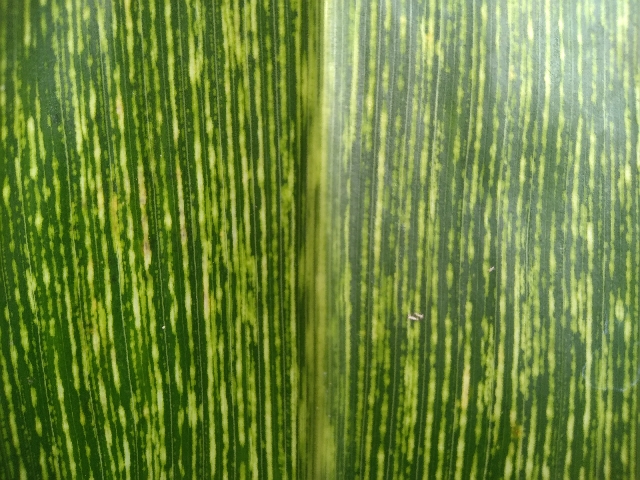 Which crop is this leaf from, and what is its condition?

maize, maize streak virus
